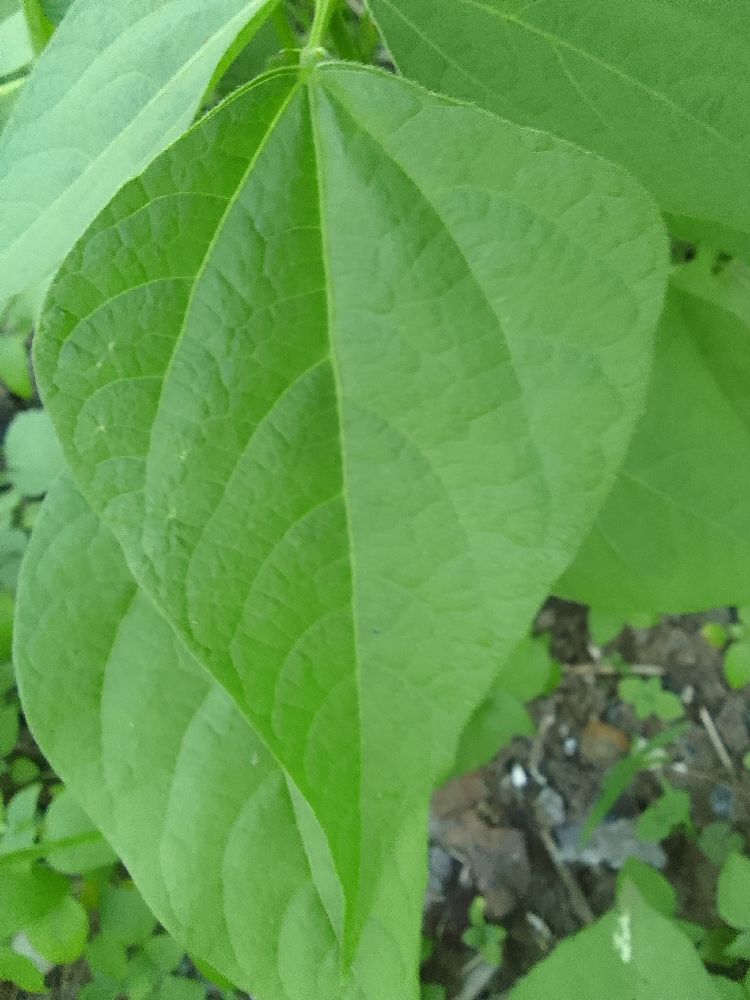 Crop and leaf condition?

common bean, healthy
